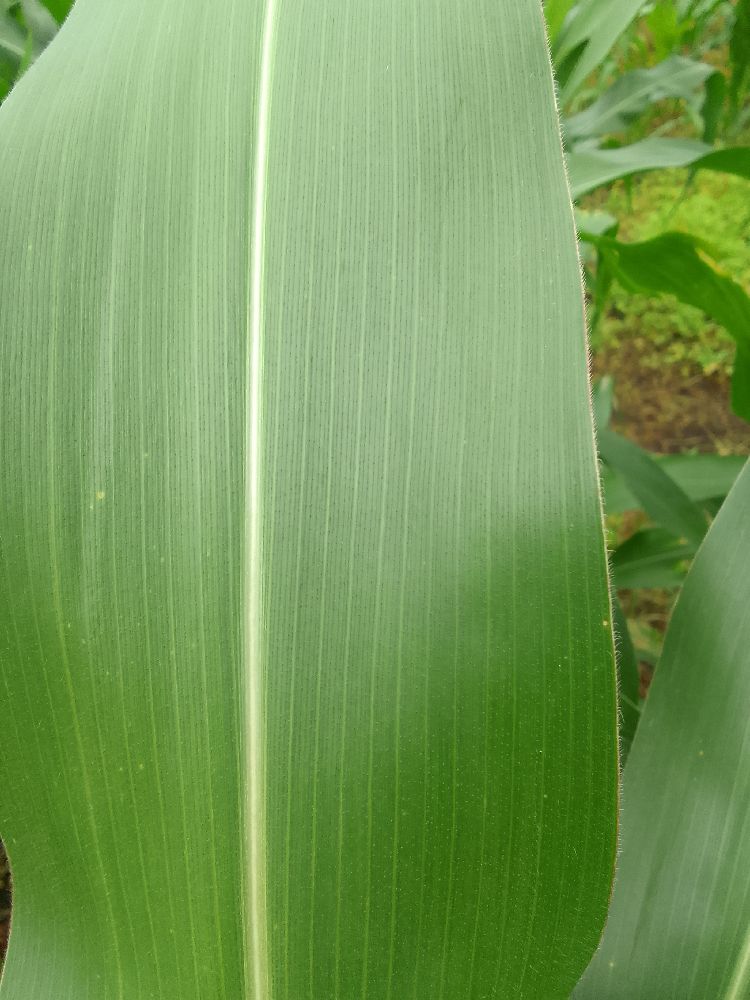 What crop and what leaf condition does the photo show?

maize, healthy
